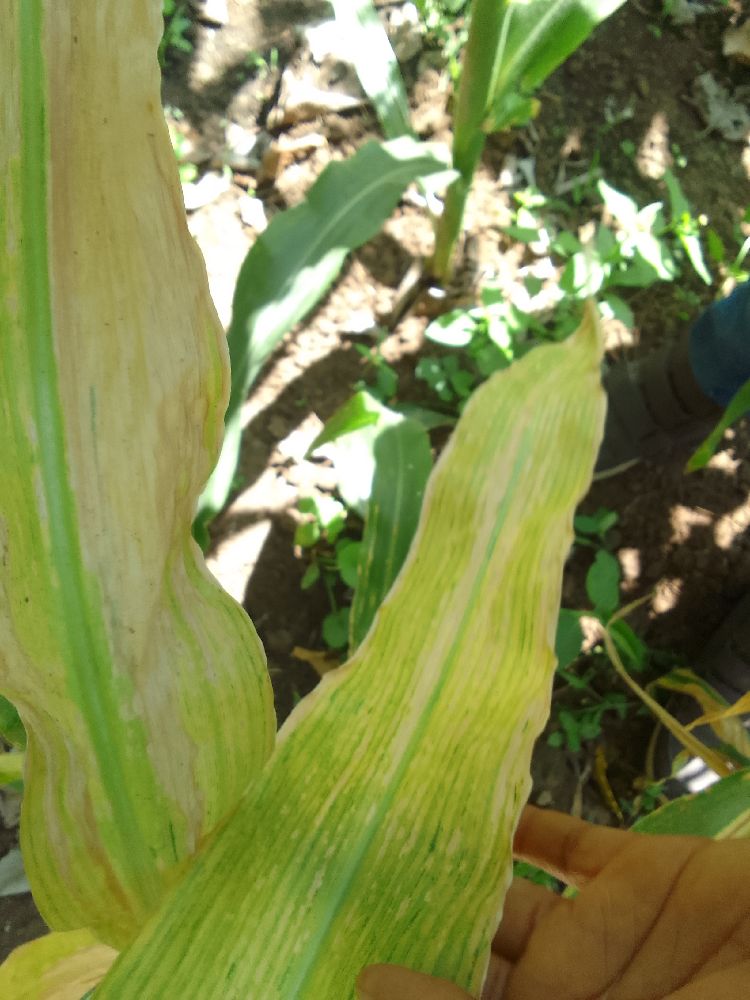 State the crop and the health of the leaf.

maize, maize lethal necrosis
